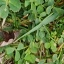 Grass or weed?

unstructured weed
